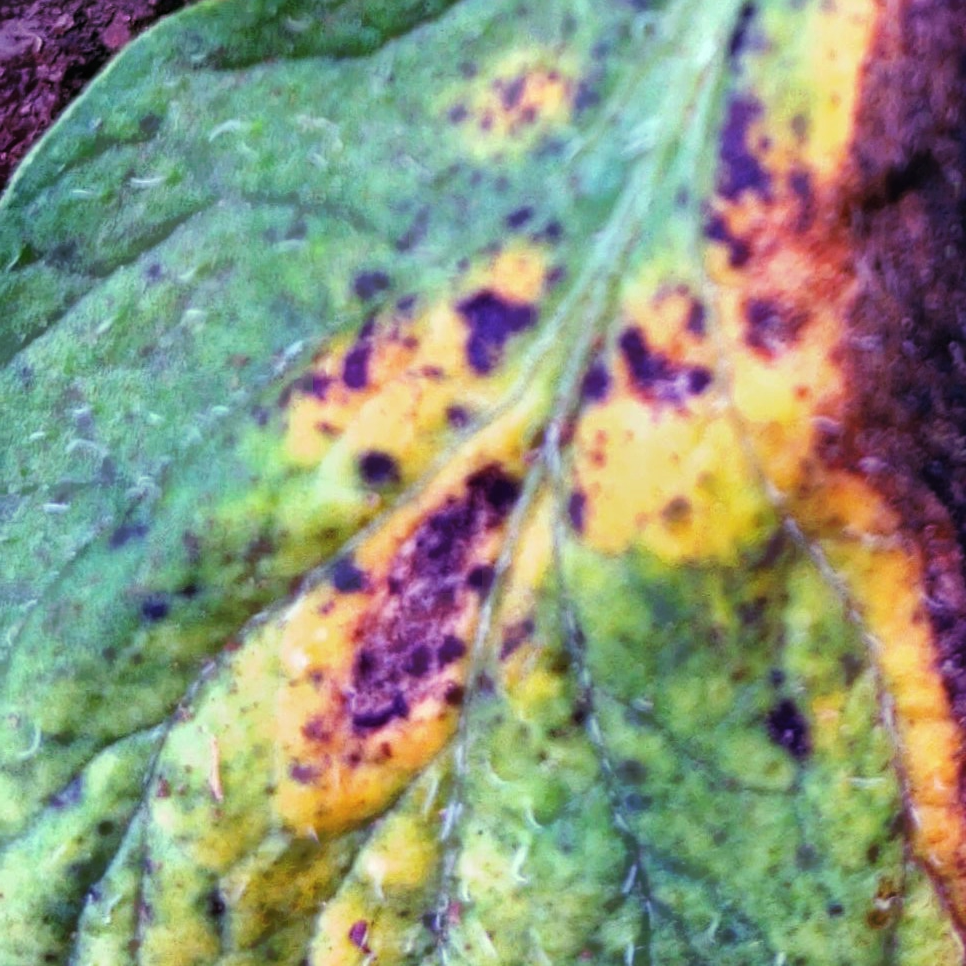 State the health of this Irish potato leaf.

late blight
